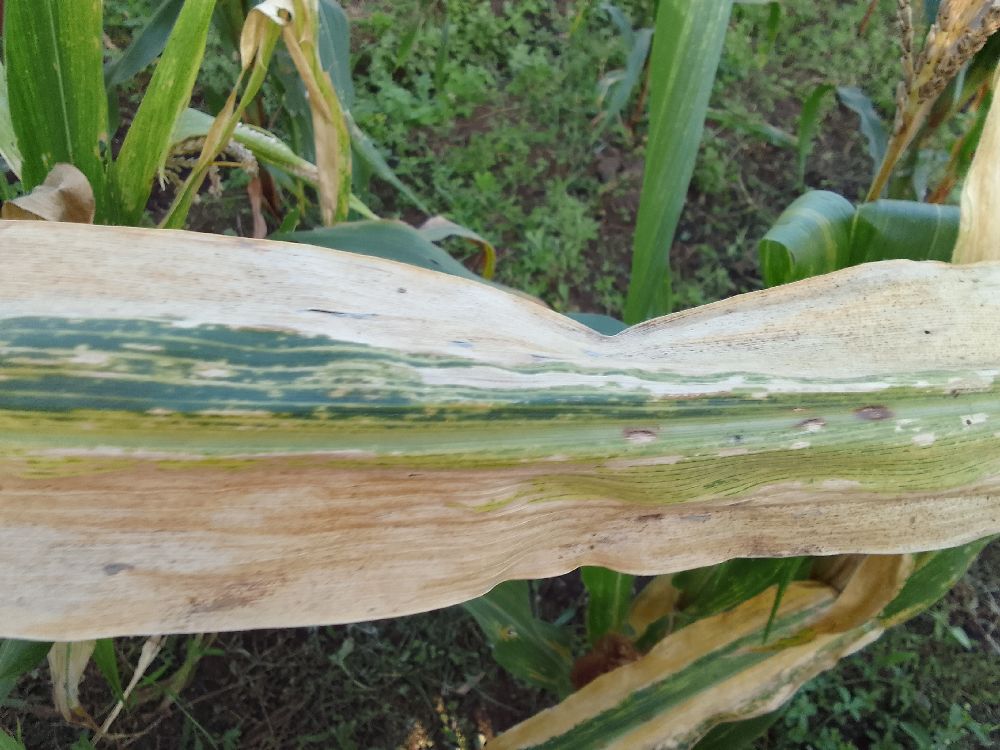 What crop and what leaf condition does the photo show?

maize, maize lethal necrosis
